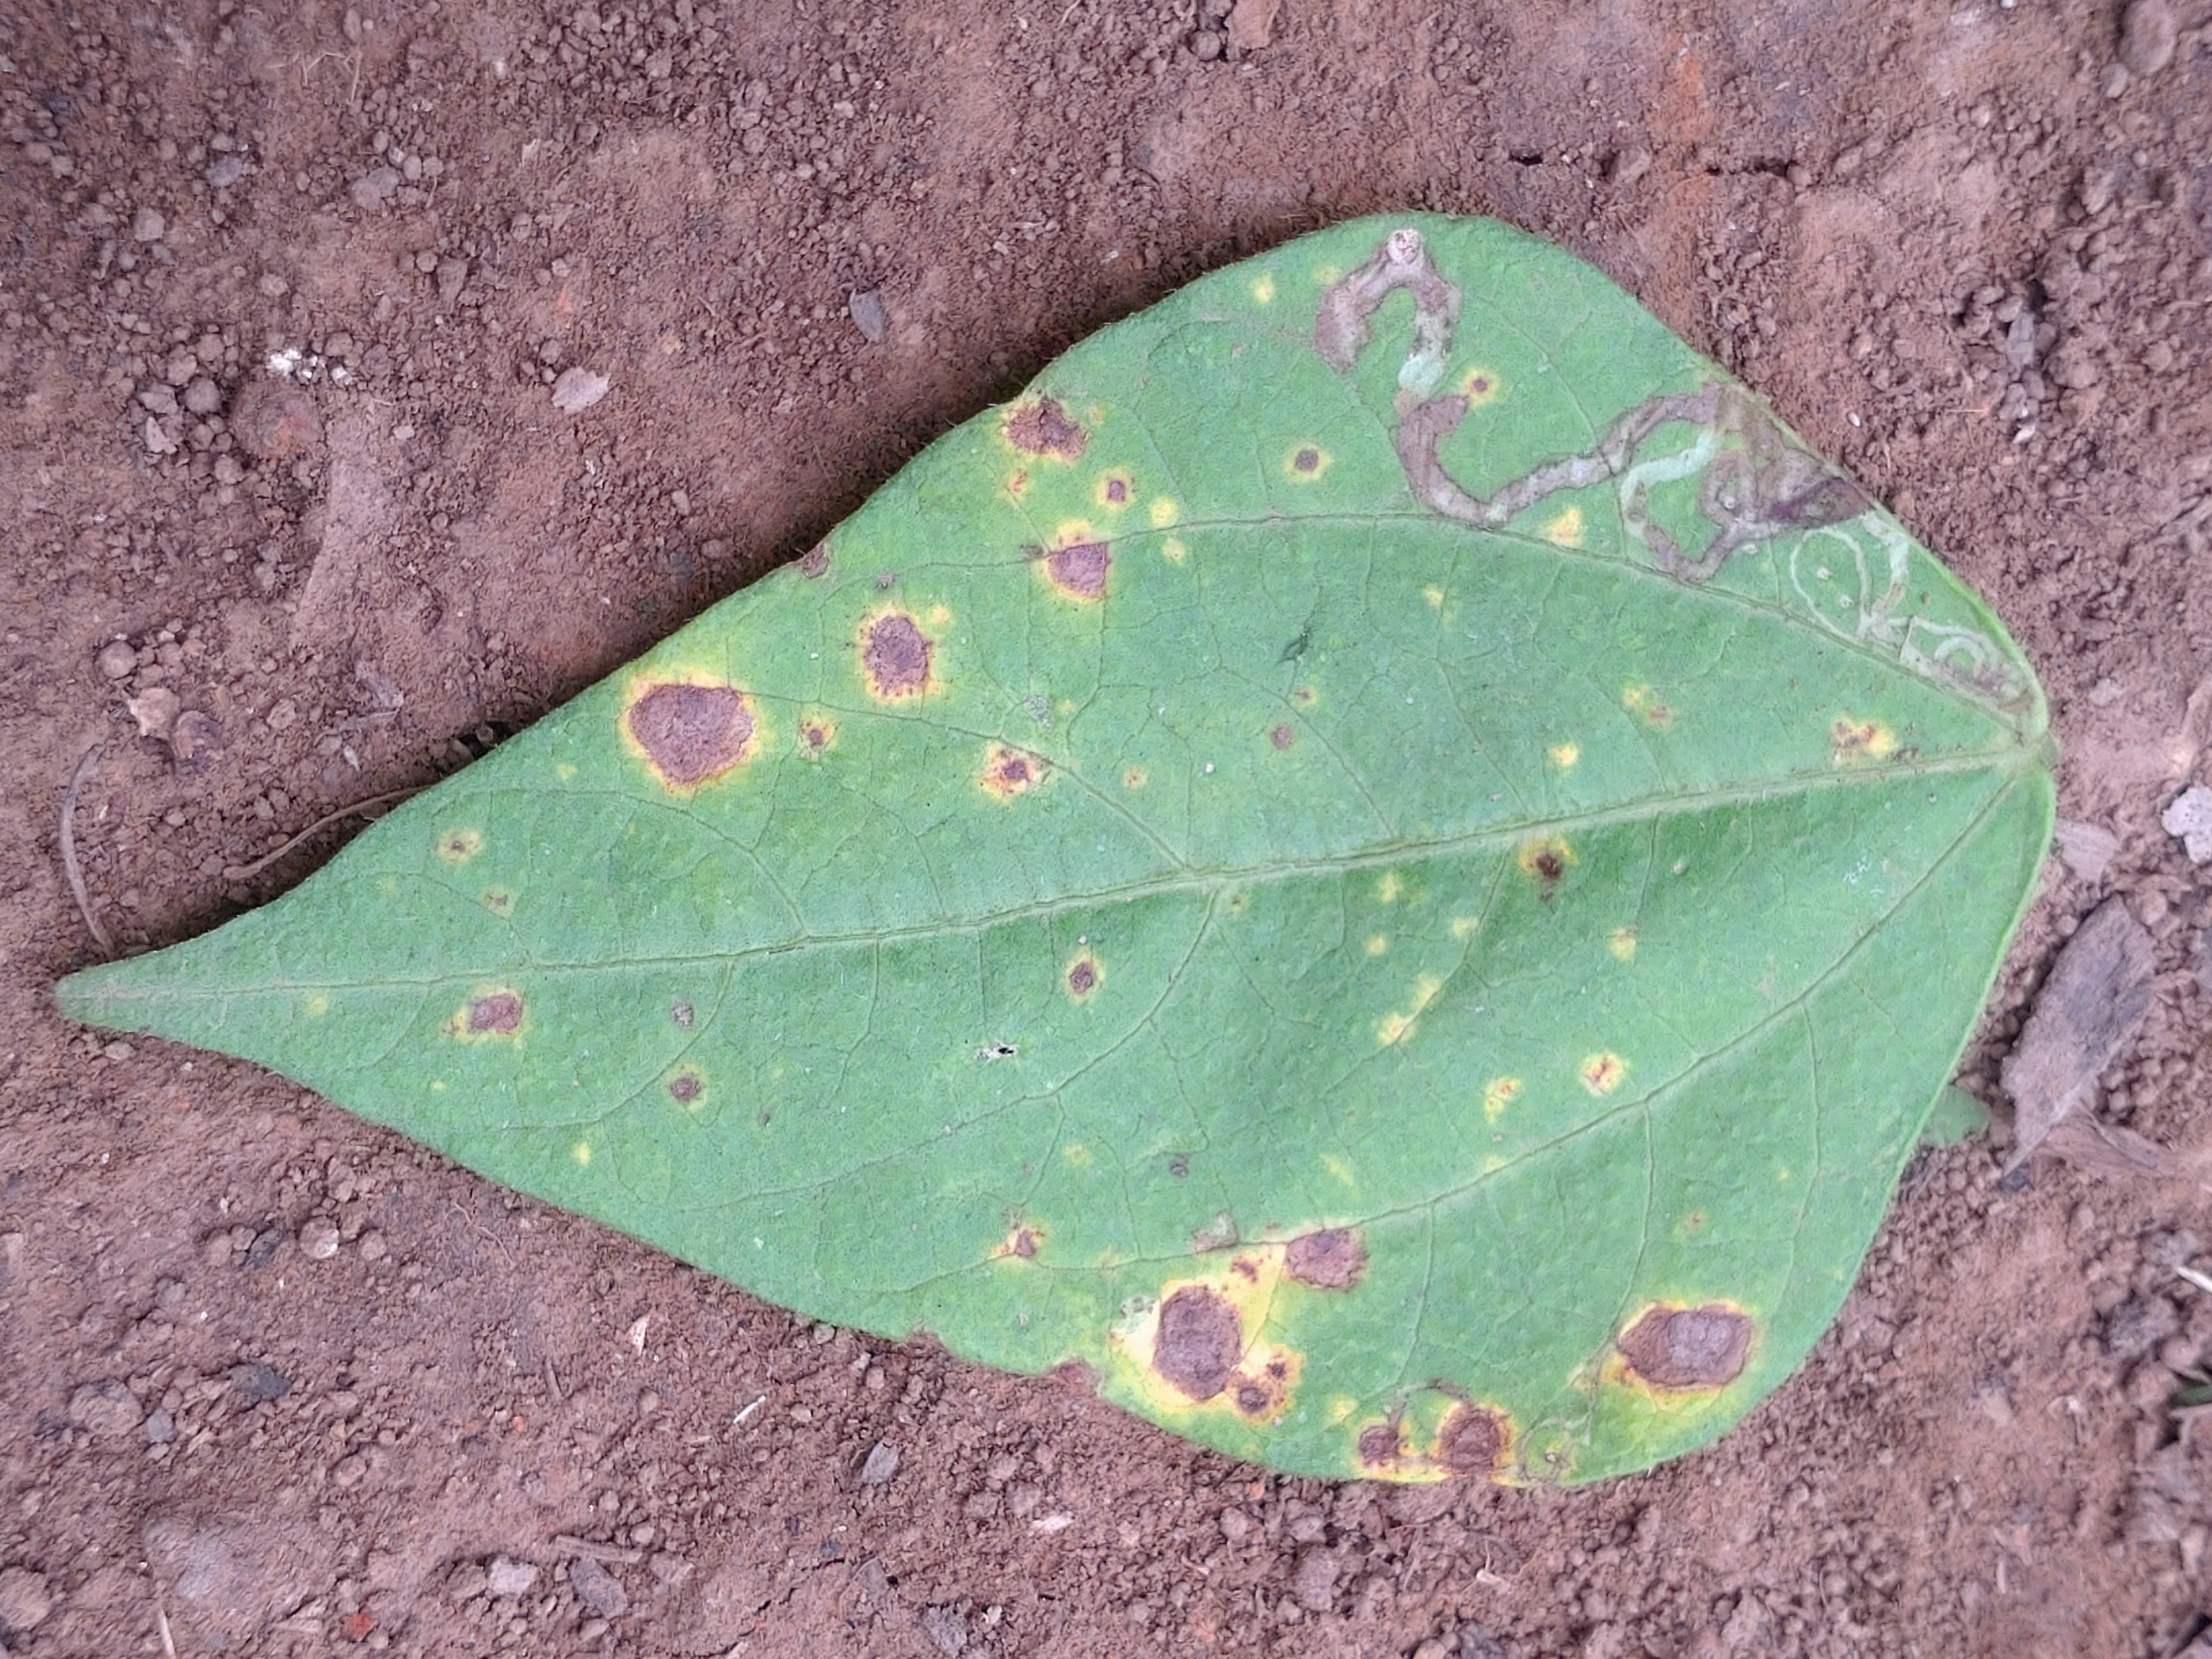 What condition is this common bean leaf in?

rust
